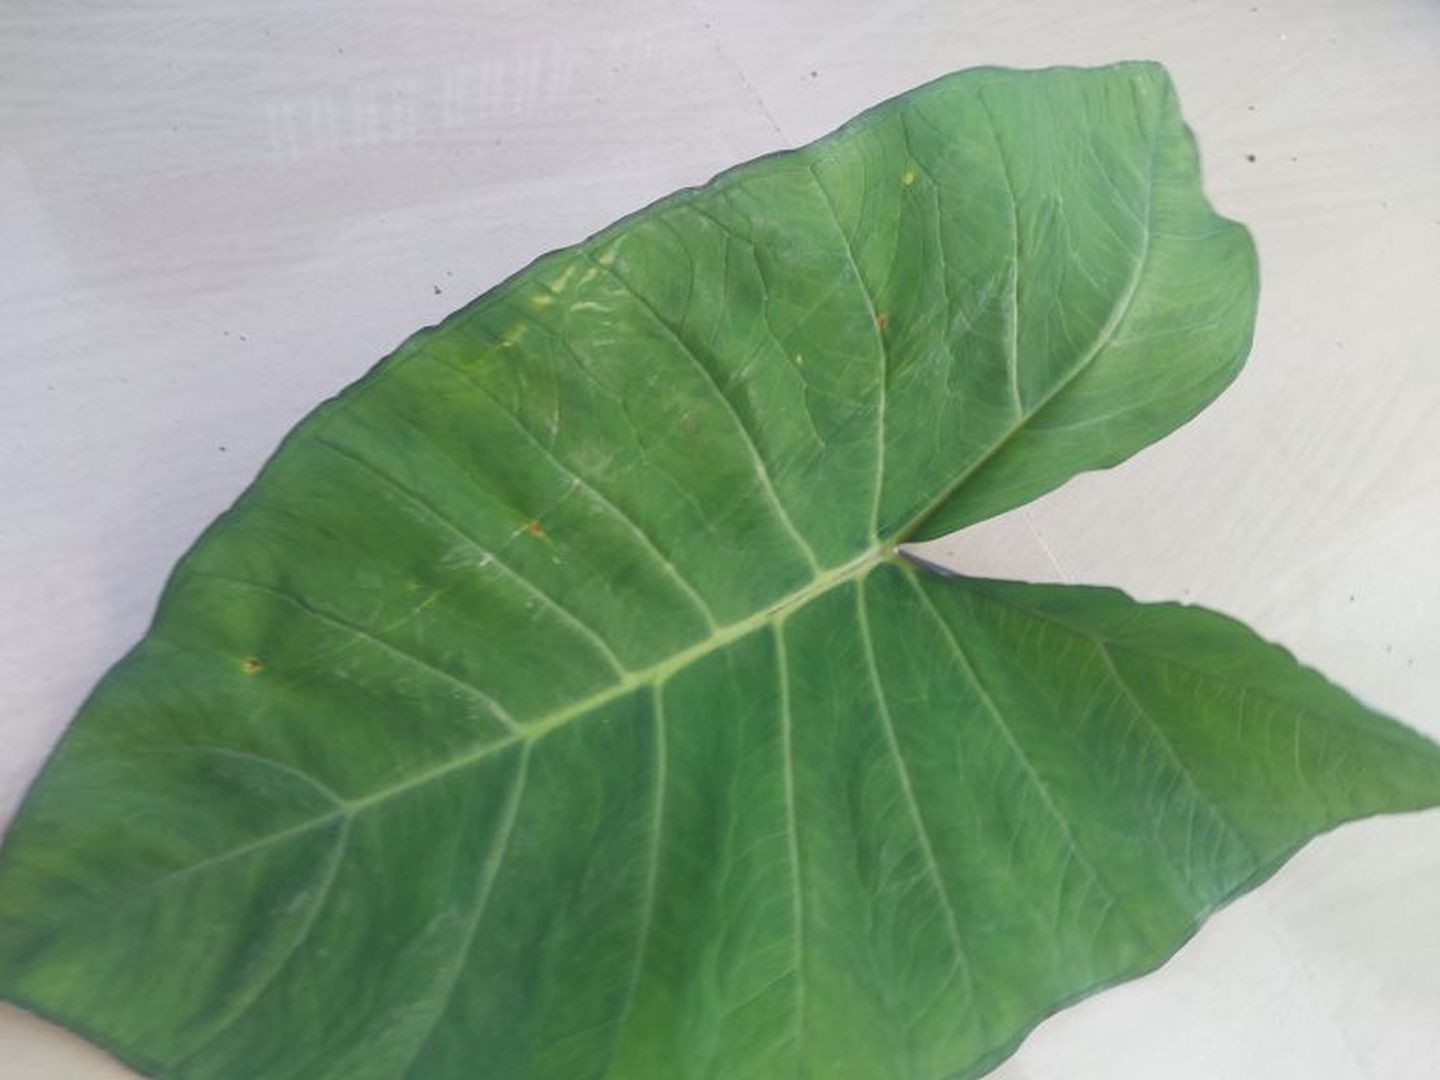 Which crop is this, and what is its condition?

taro, healthy
